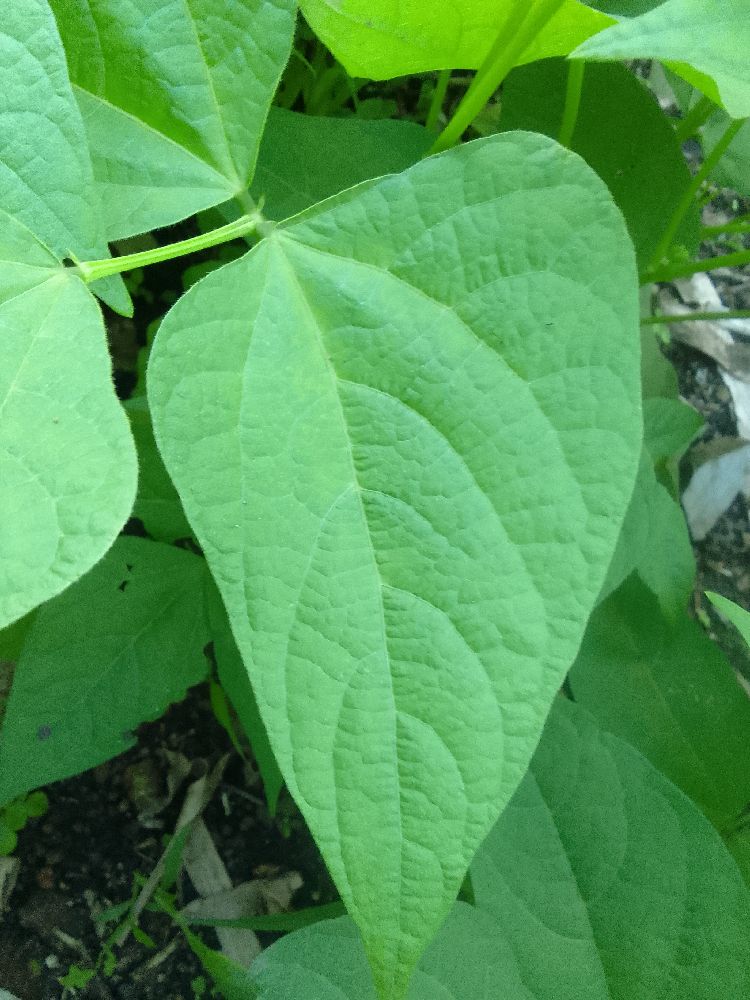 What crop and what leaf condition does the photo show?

common bean, healthy
